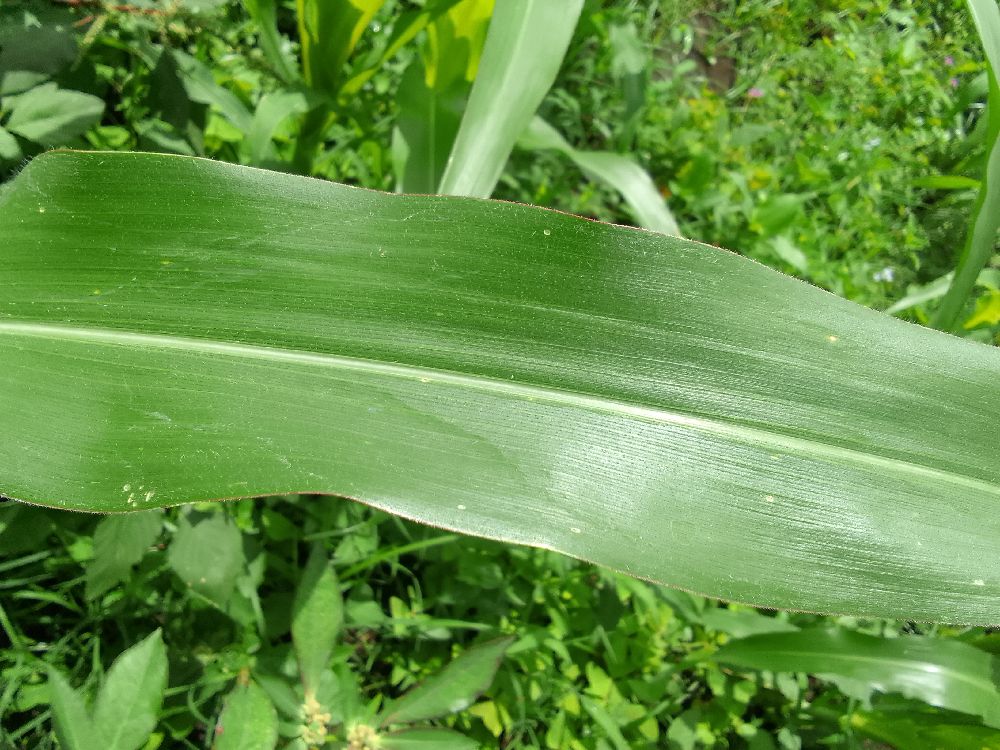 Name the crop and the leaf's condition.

maize, healthy
